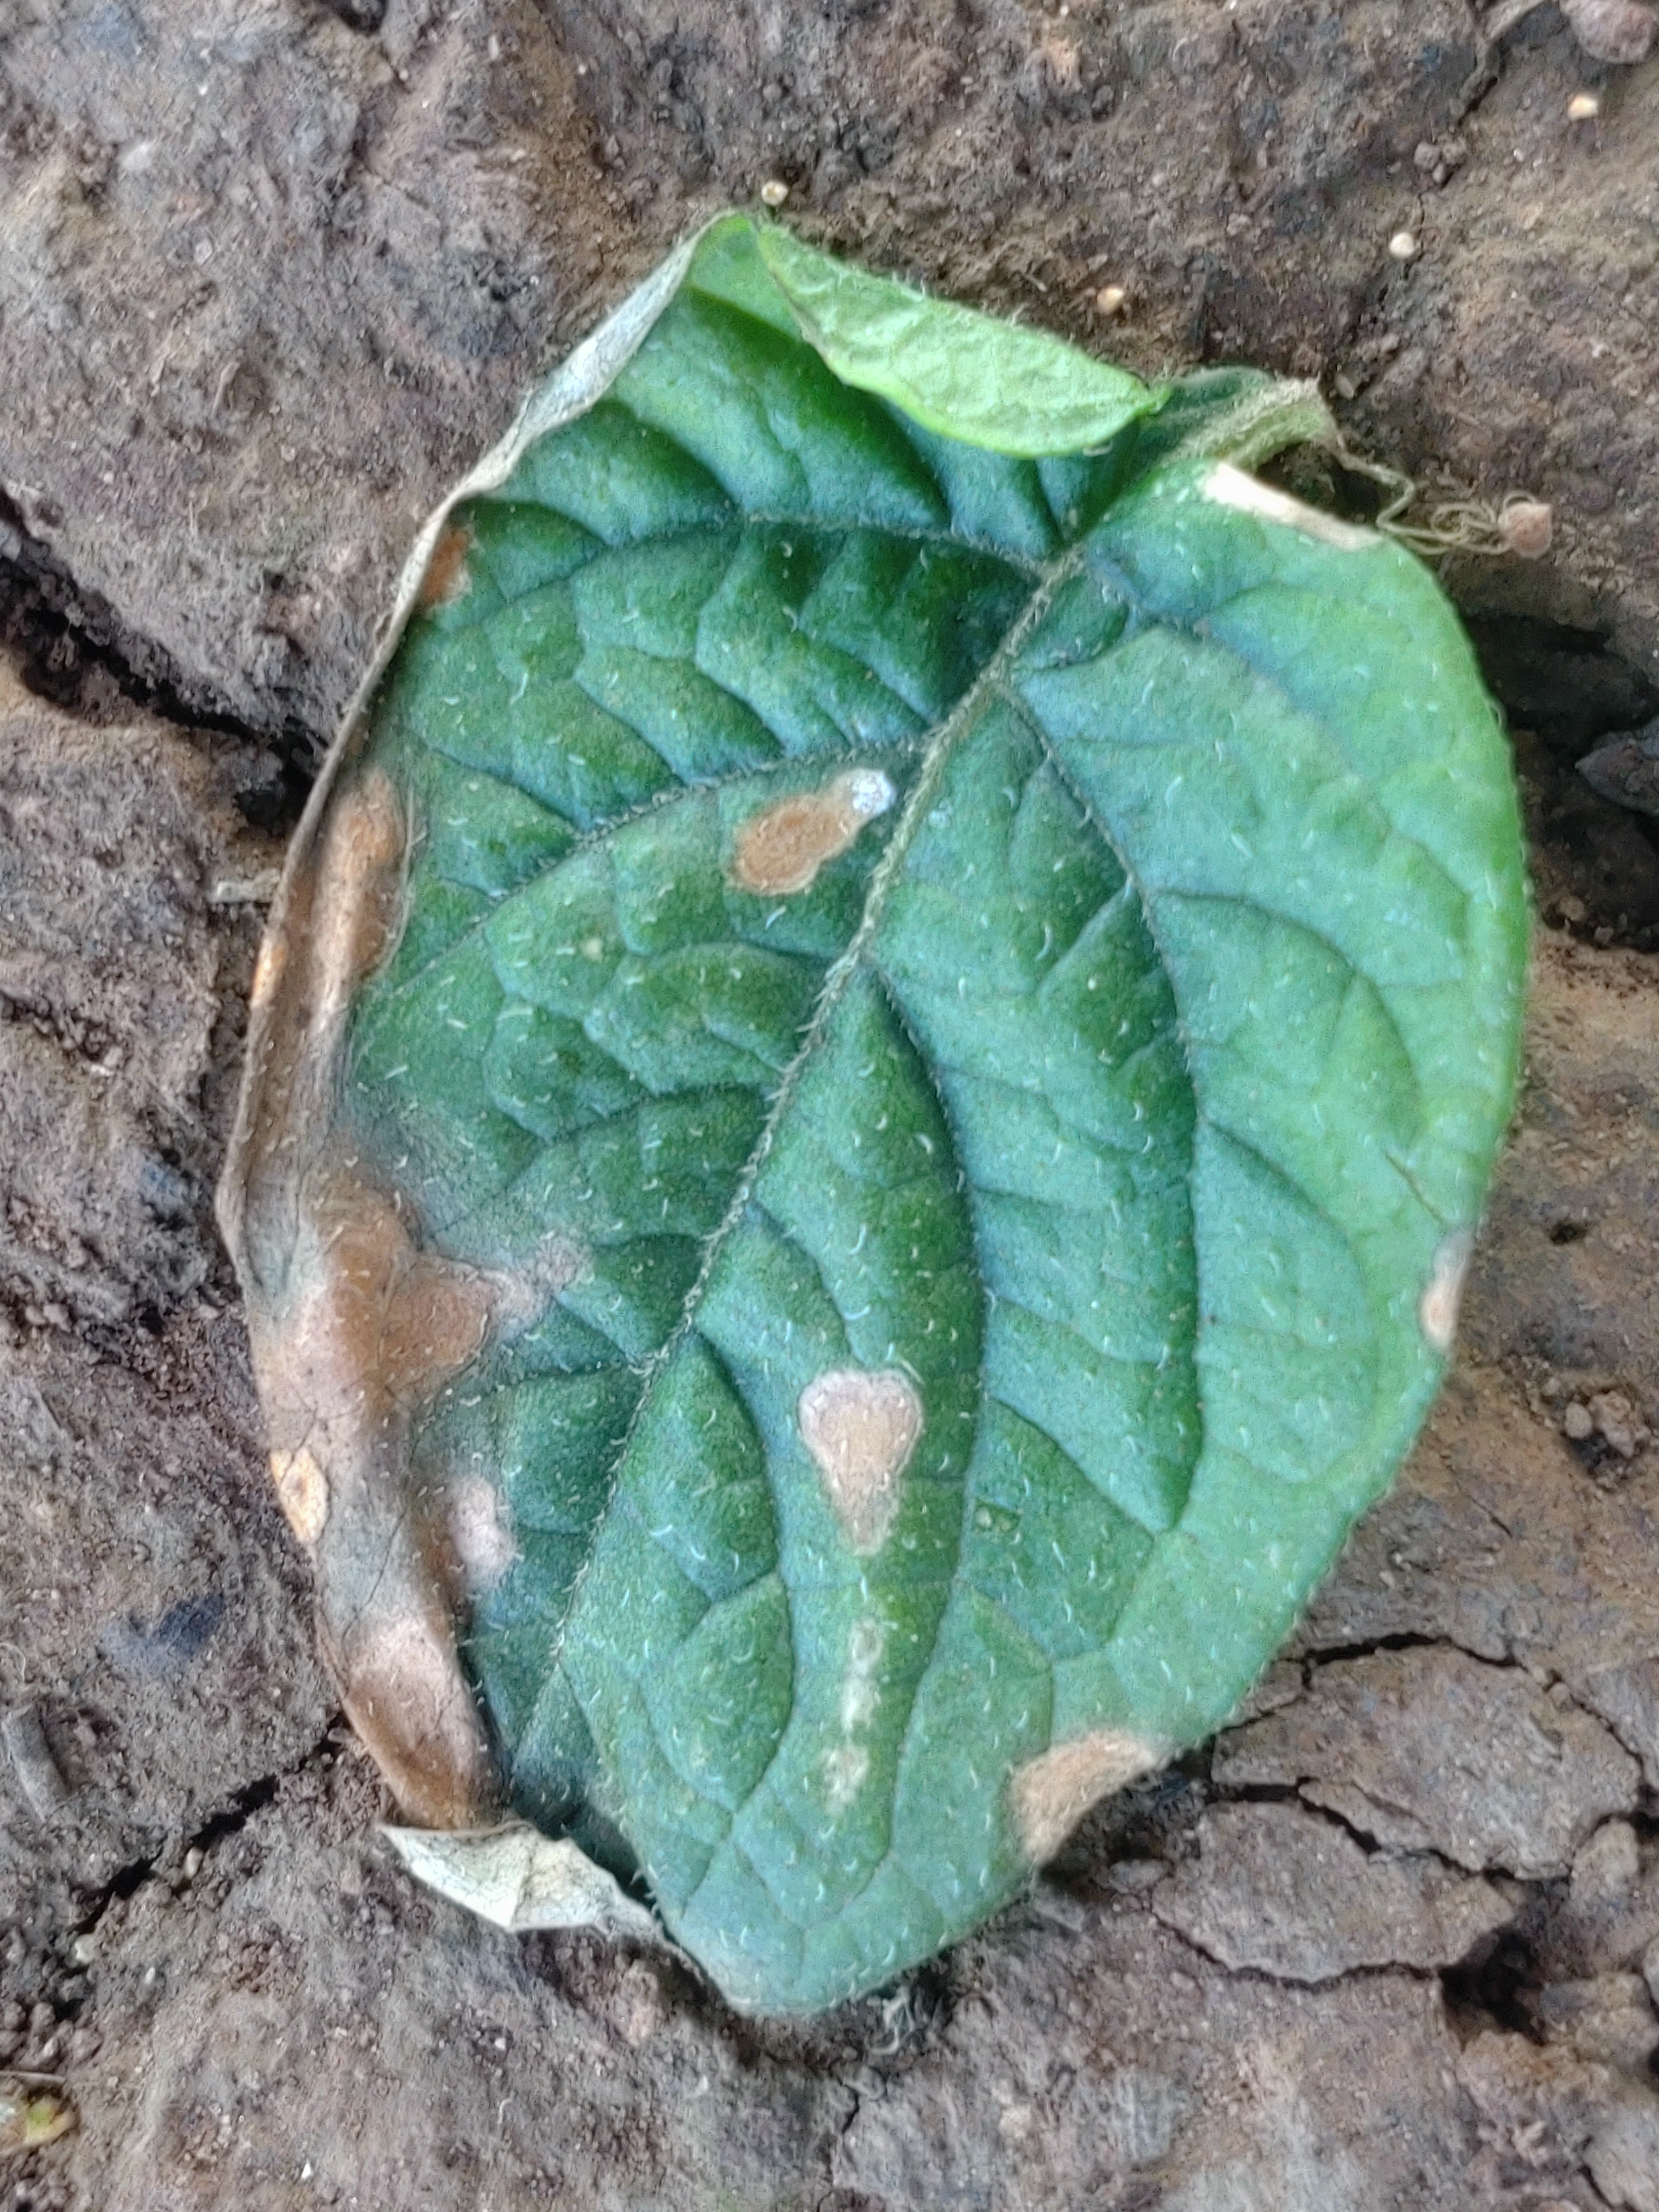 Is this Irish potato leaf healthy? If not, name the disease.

early blight
